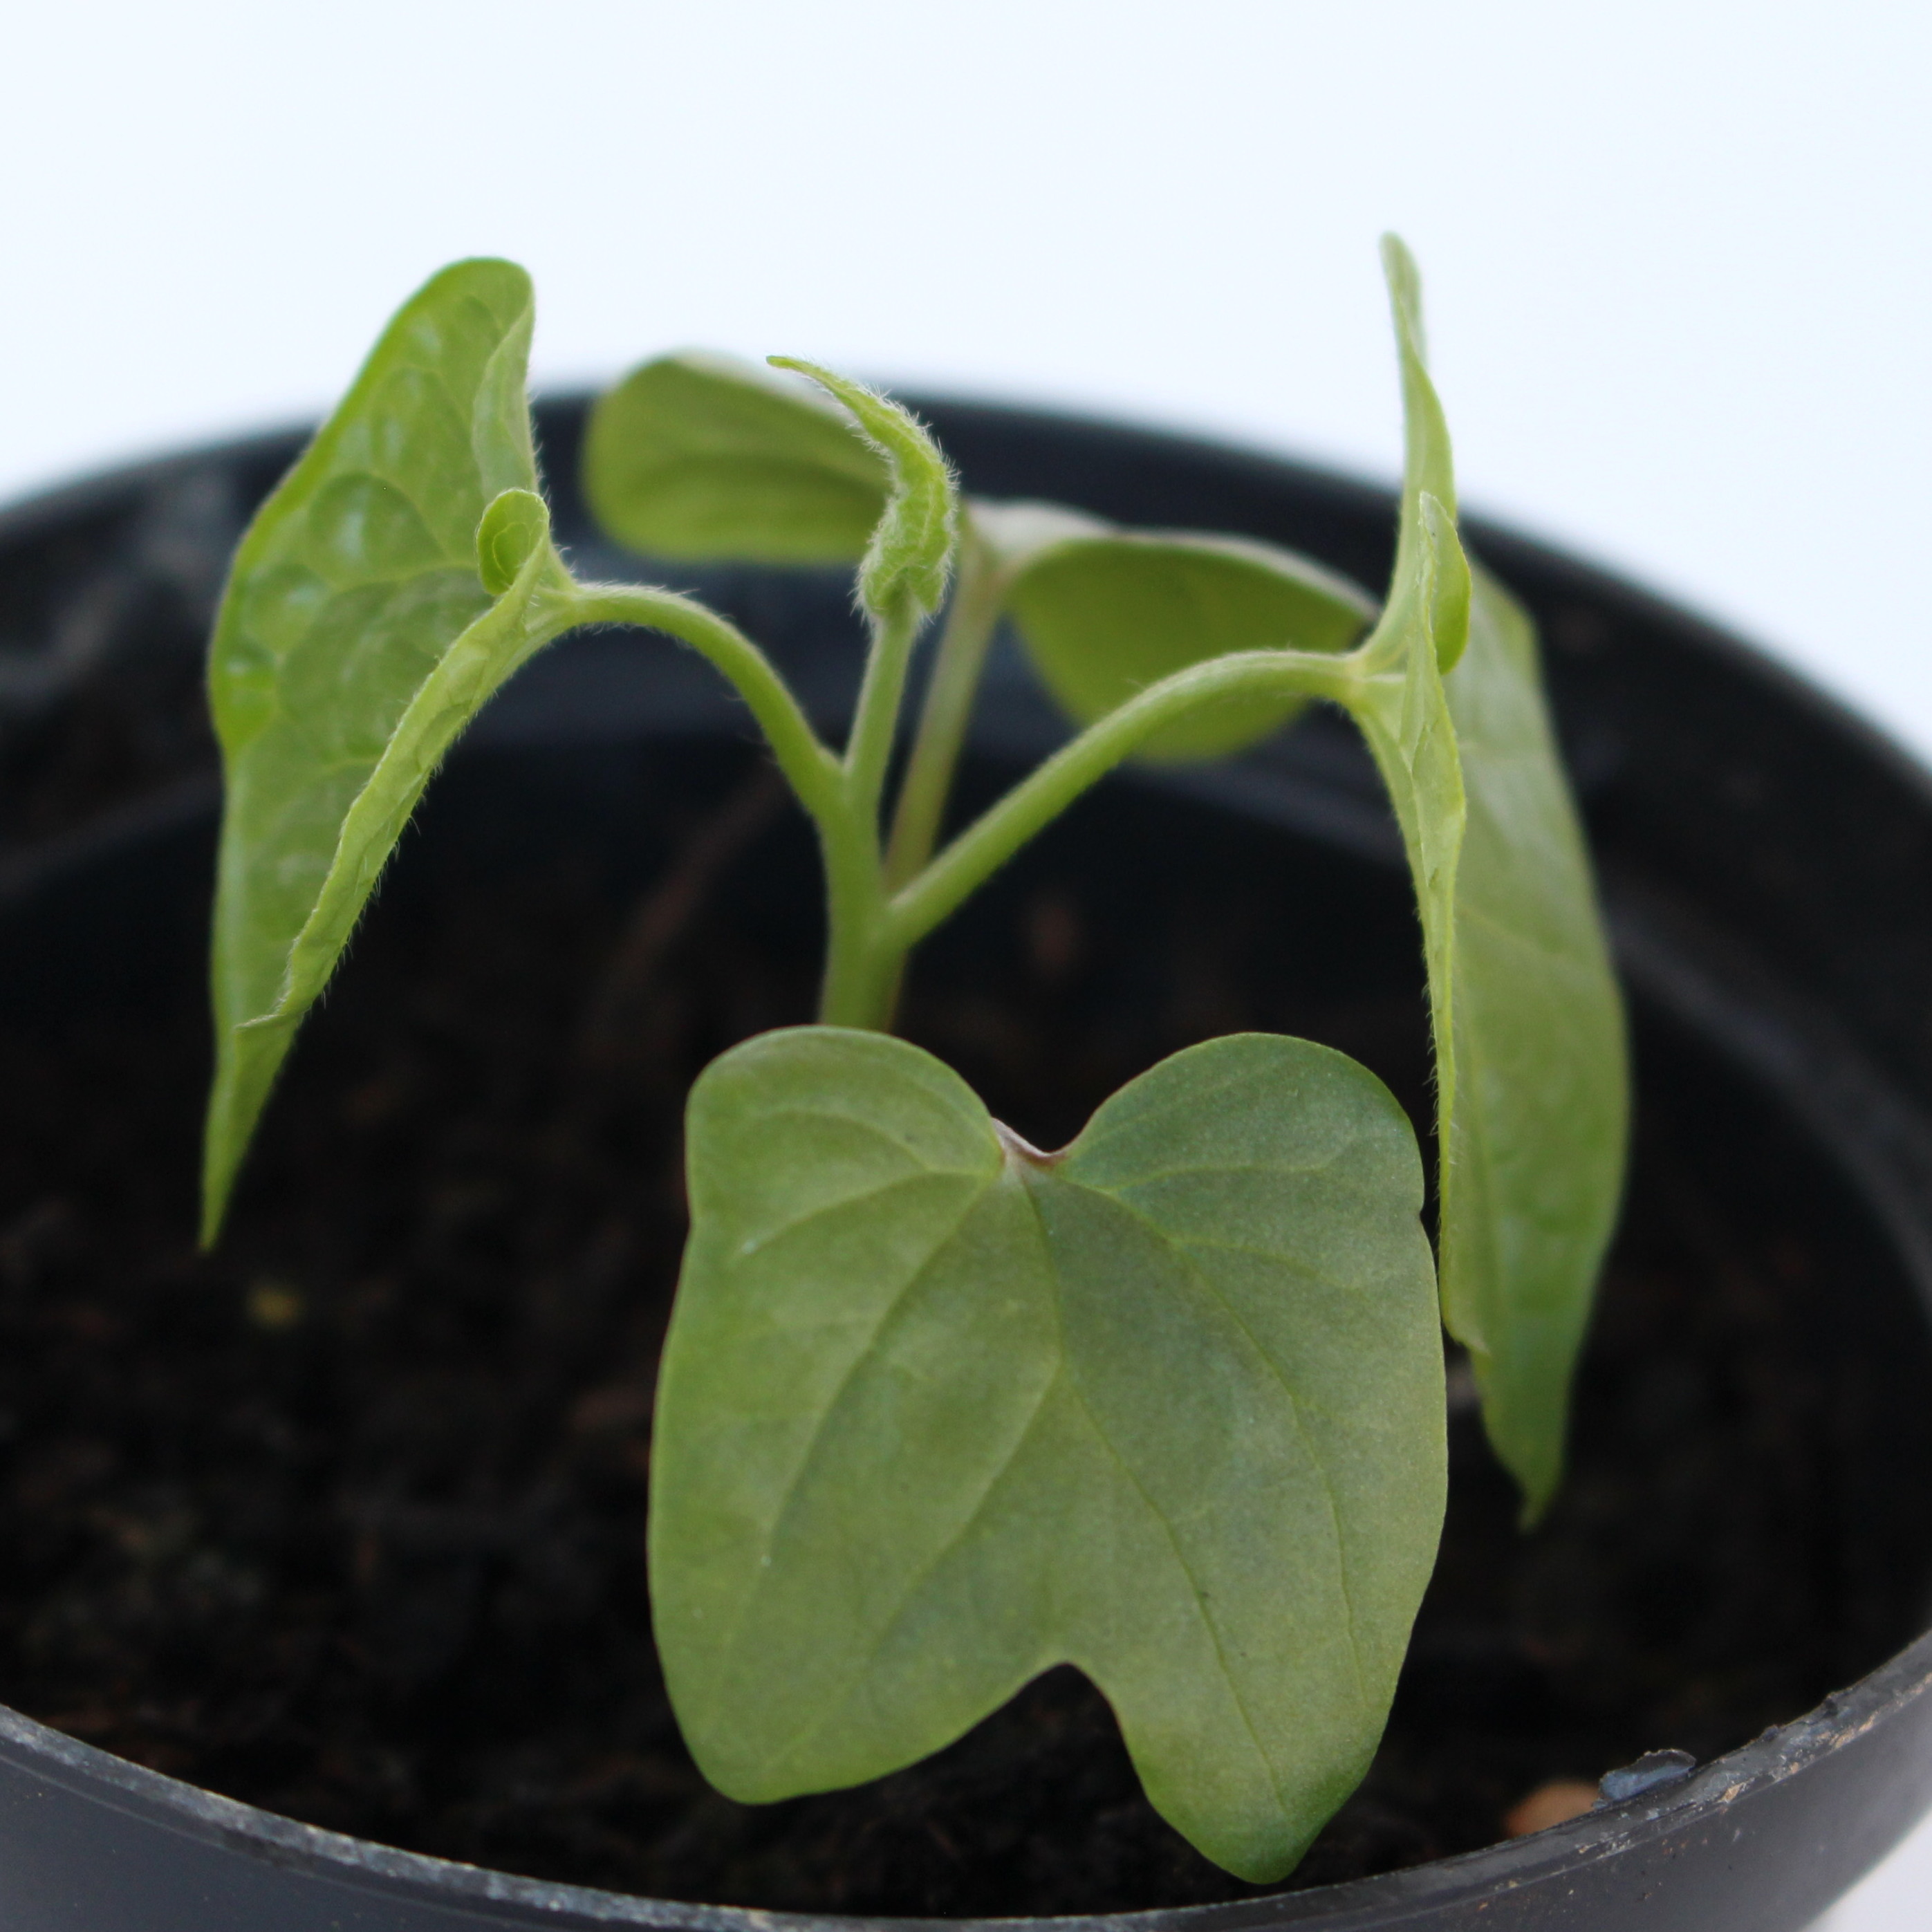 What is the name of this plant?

Convolvulus arvensis
